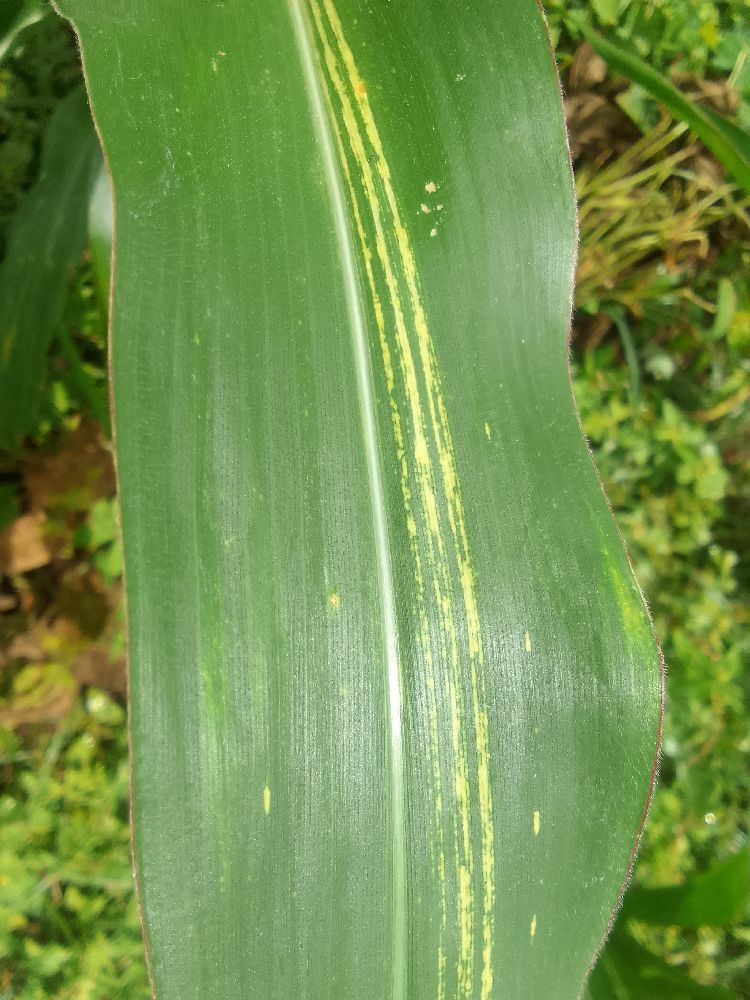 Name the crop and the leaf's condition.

maize, maize streak virus
